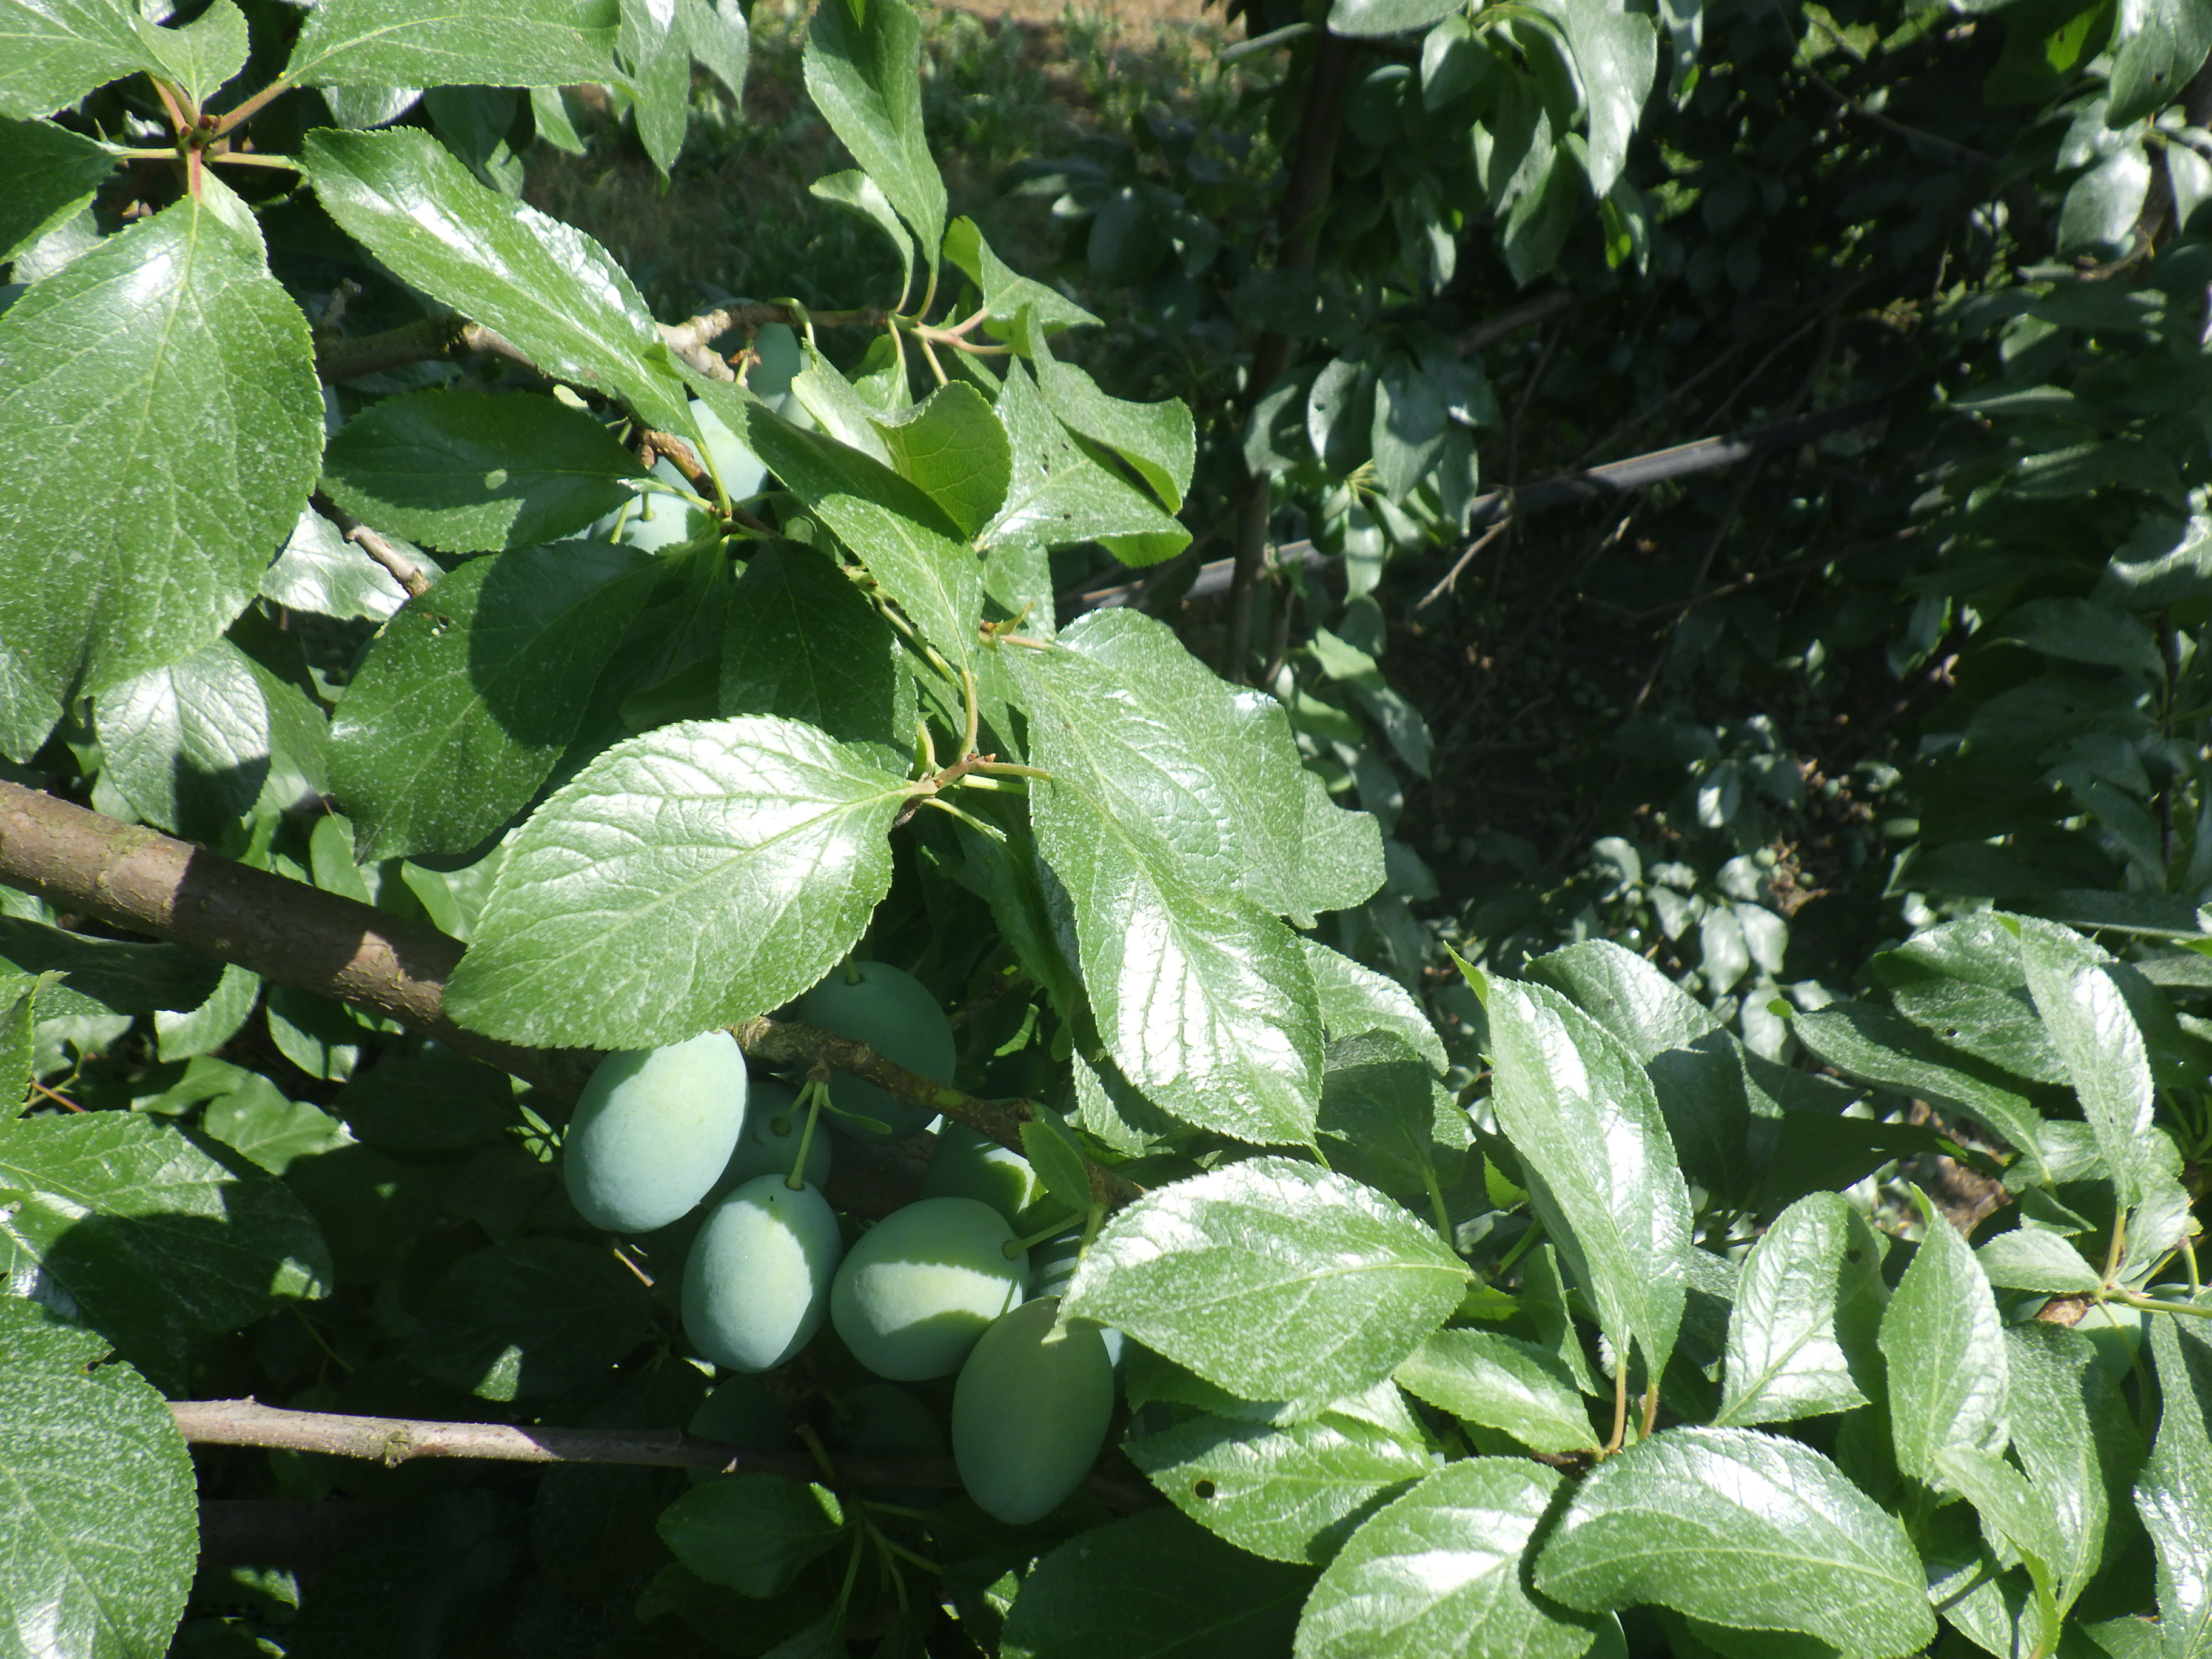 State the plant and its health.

plum, shot hole disease
